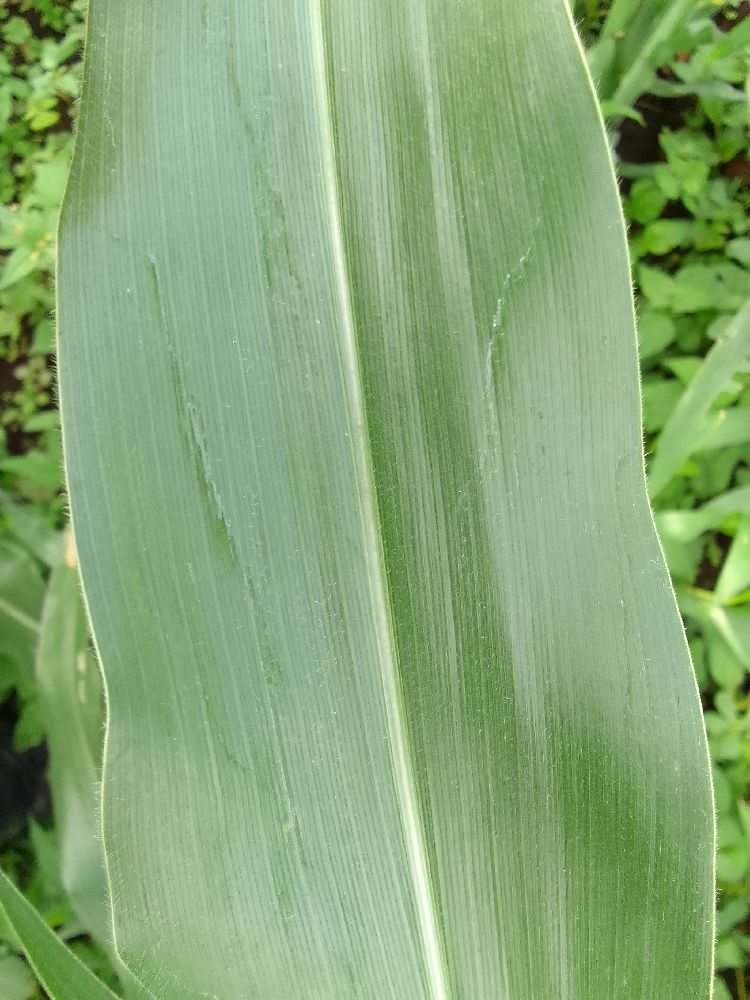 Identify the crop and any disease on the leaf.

maize, healthy
